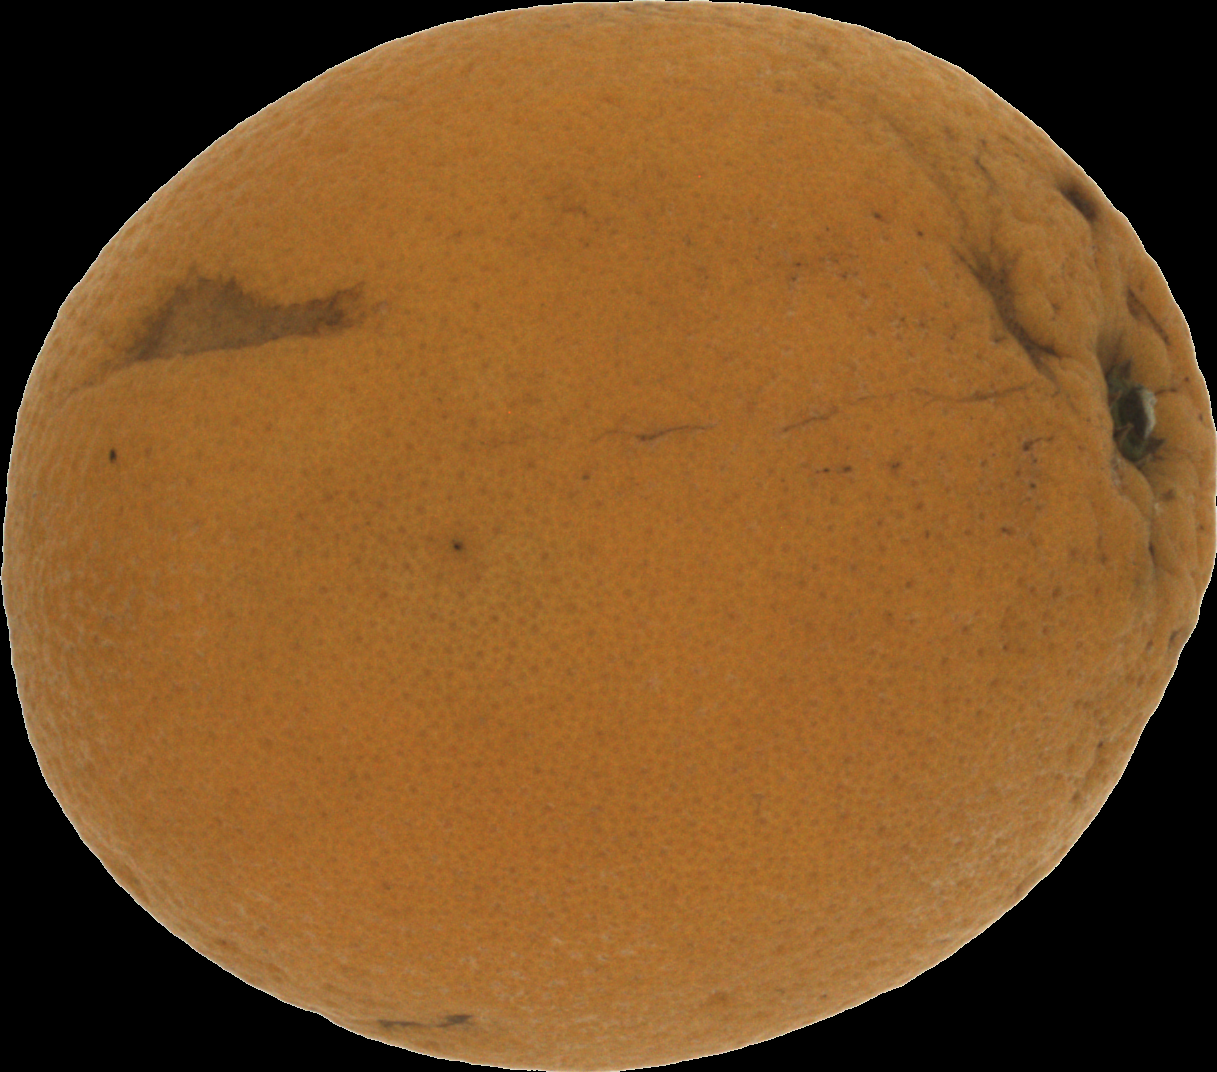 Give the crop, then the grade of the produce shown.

orange, bad
